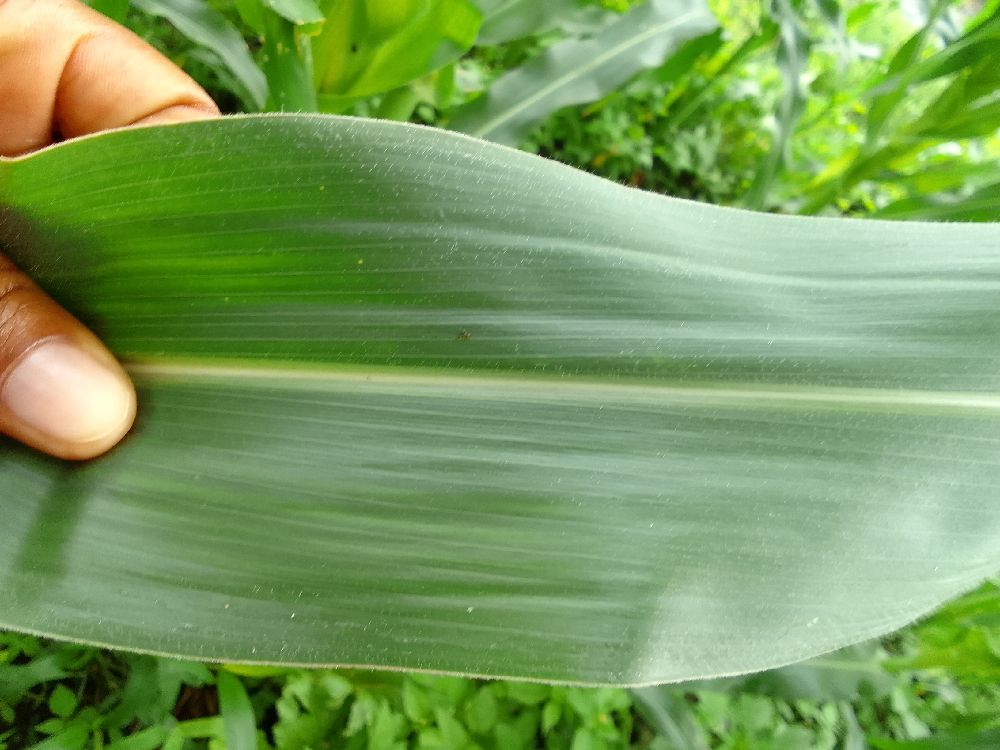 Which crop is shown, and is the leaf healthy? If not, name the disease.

maize, healthy
